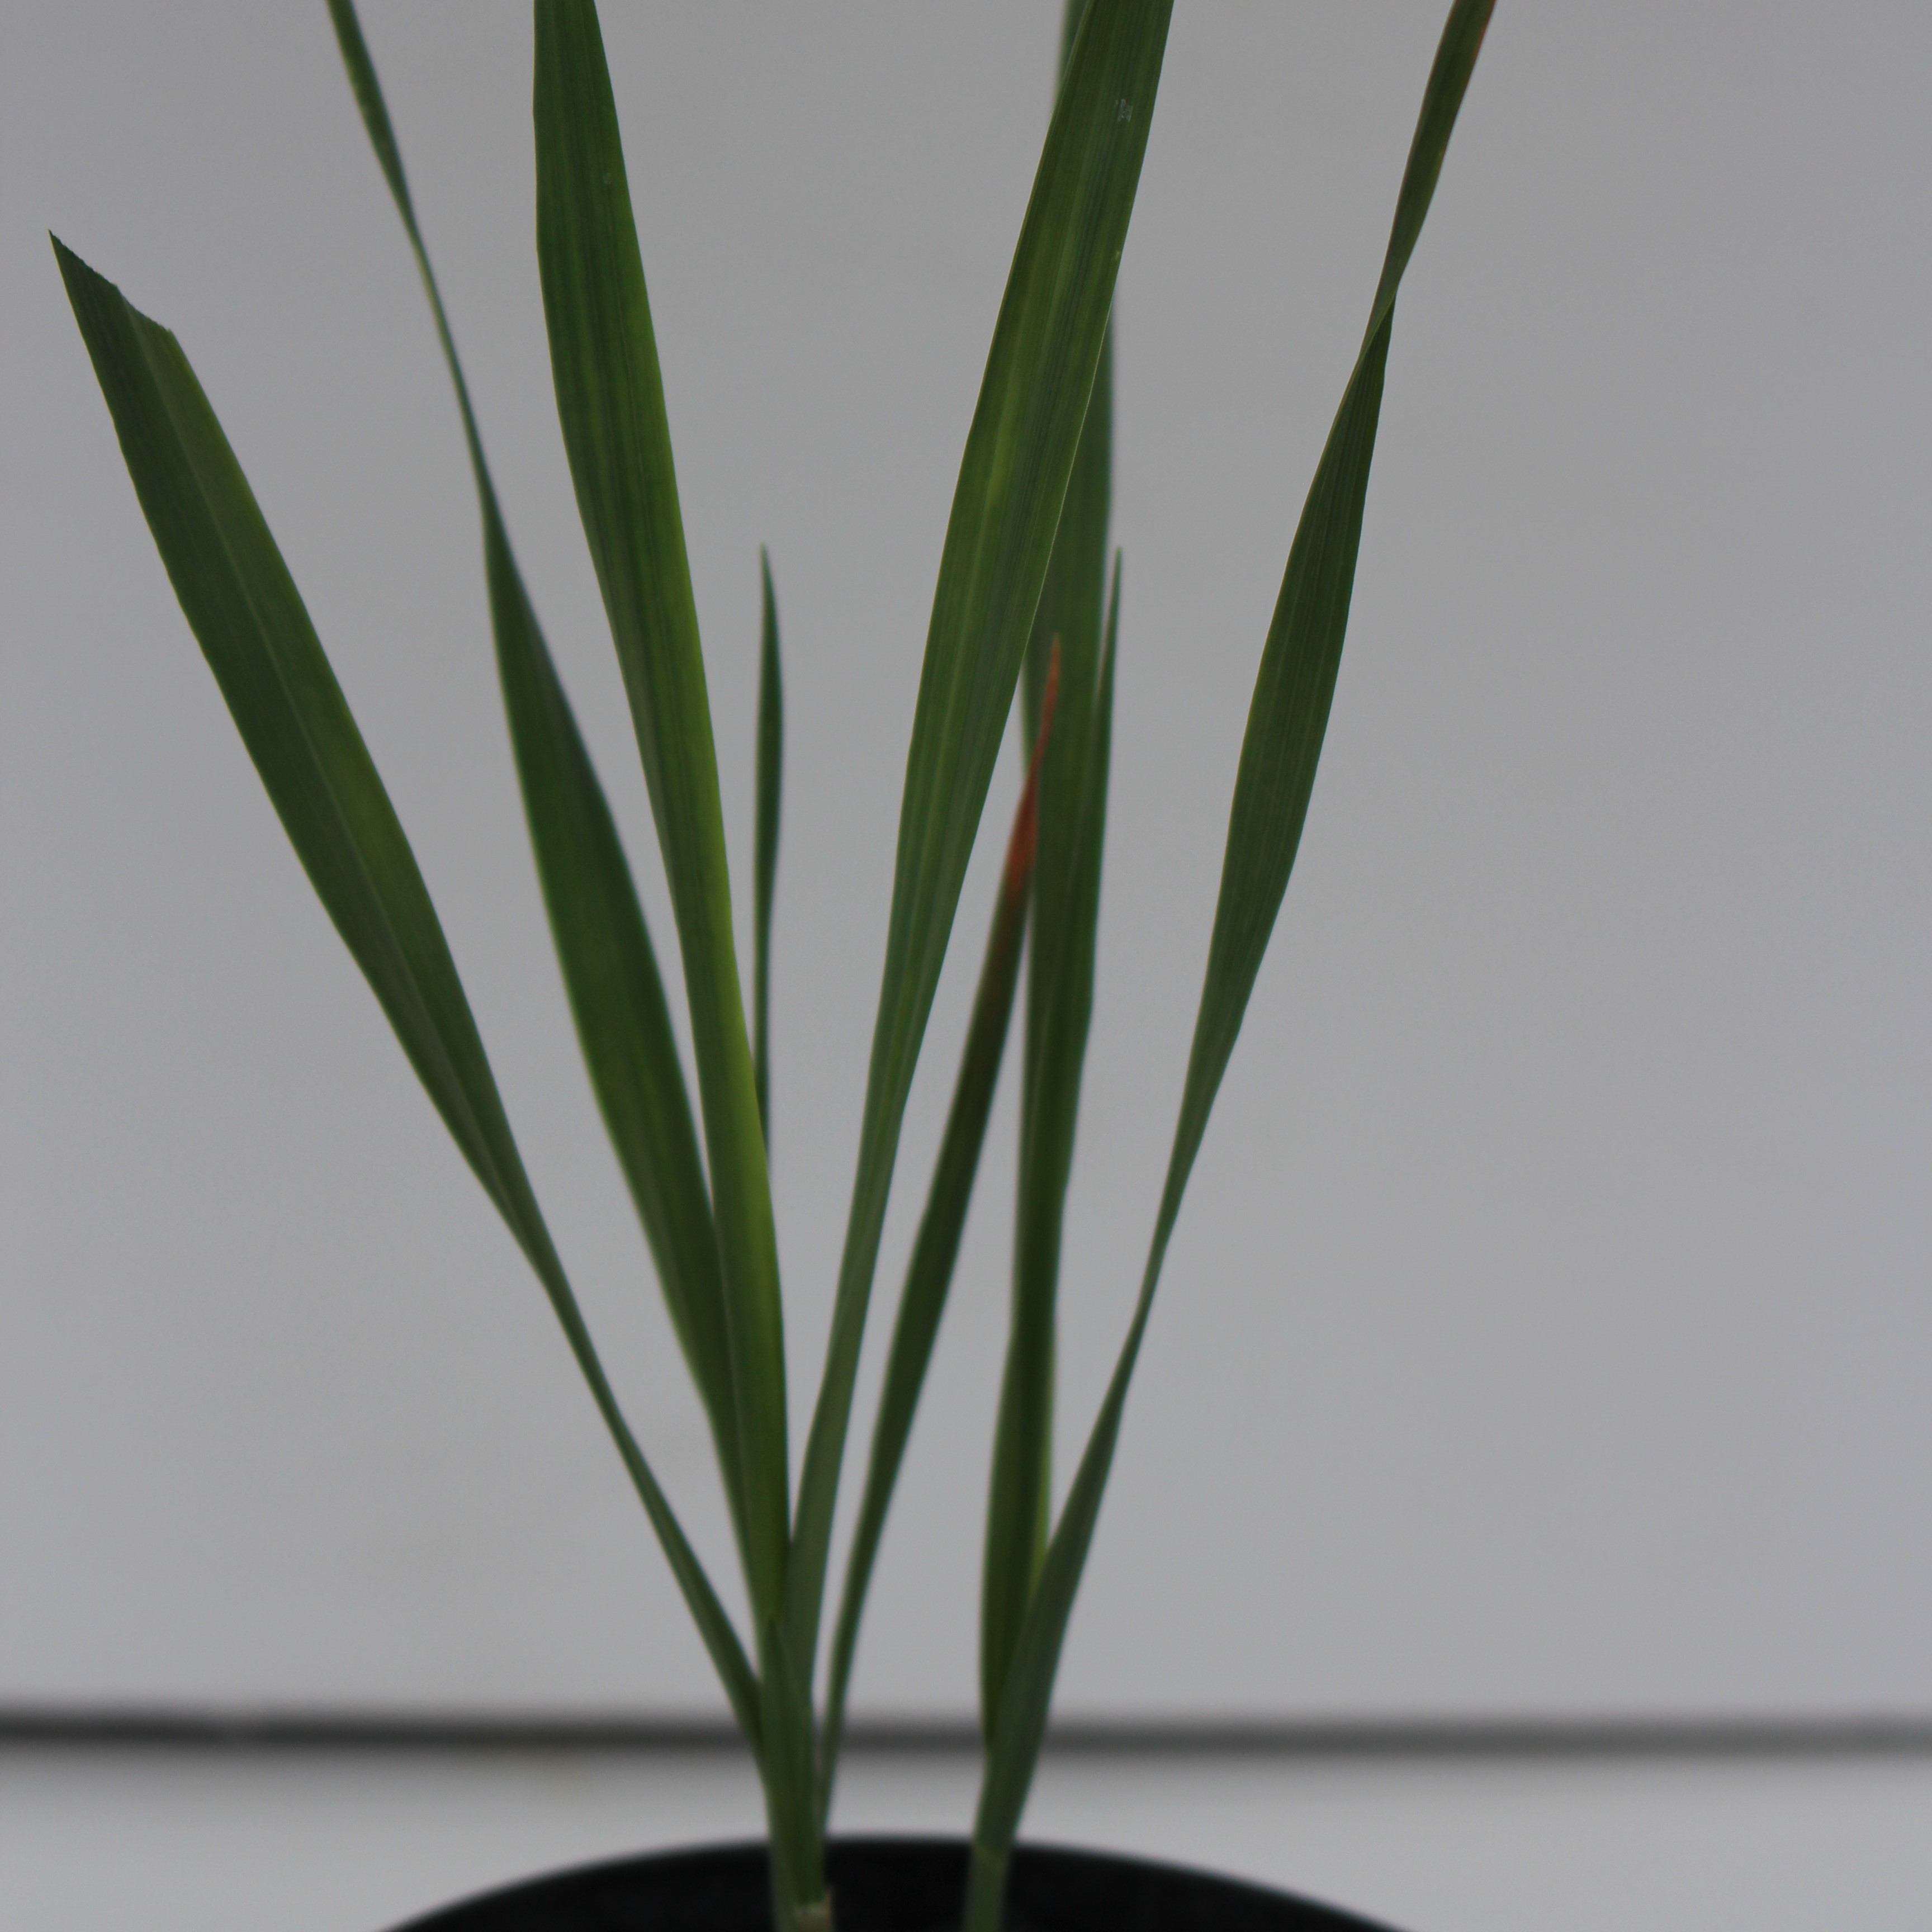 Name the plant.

Avena sterilis
